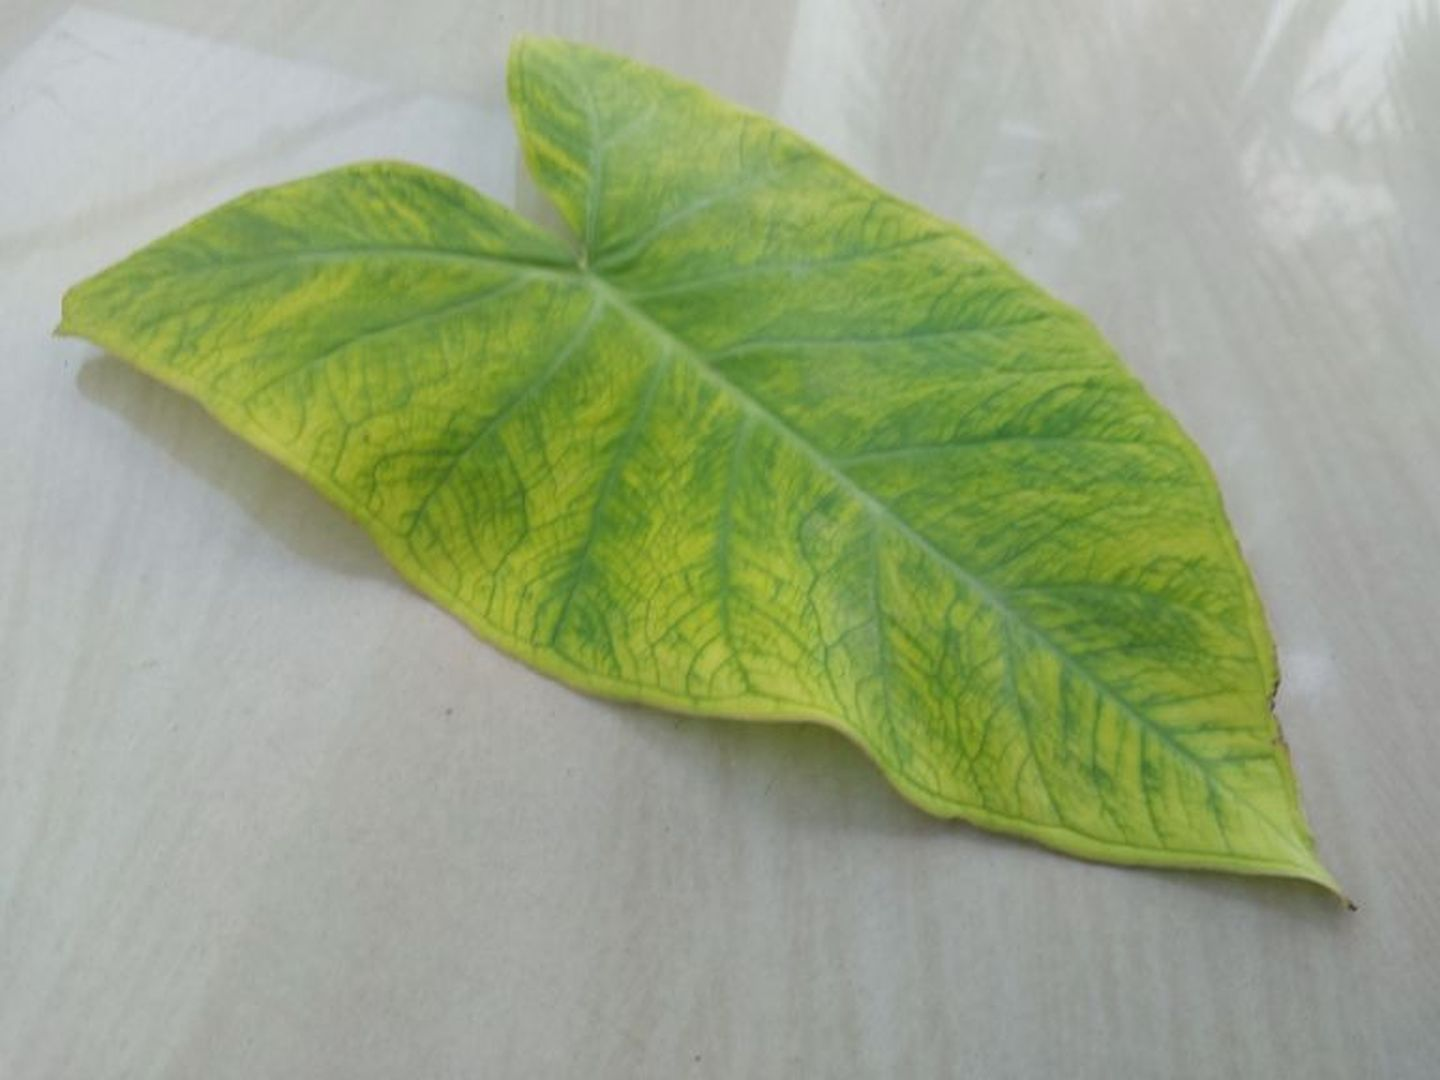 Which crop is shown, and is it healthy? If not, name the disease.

taro, mosaic
